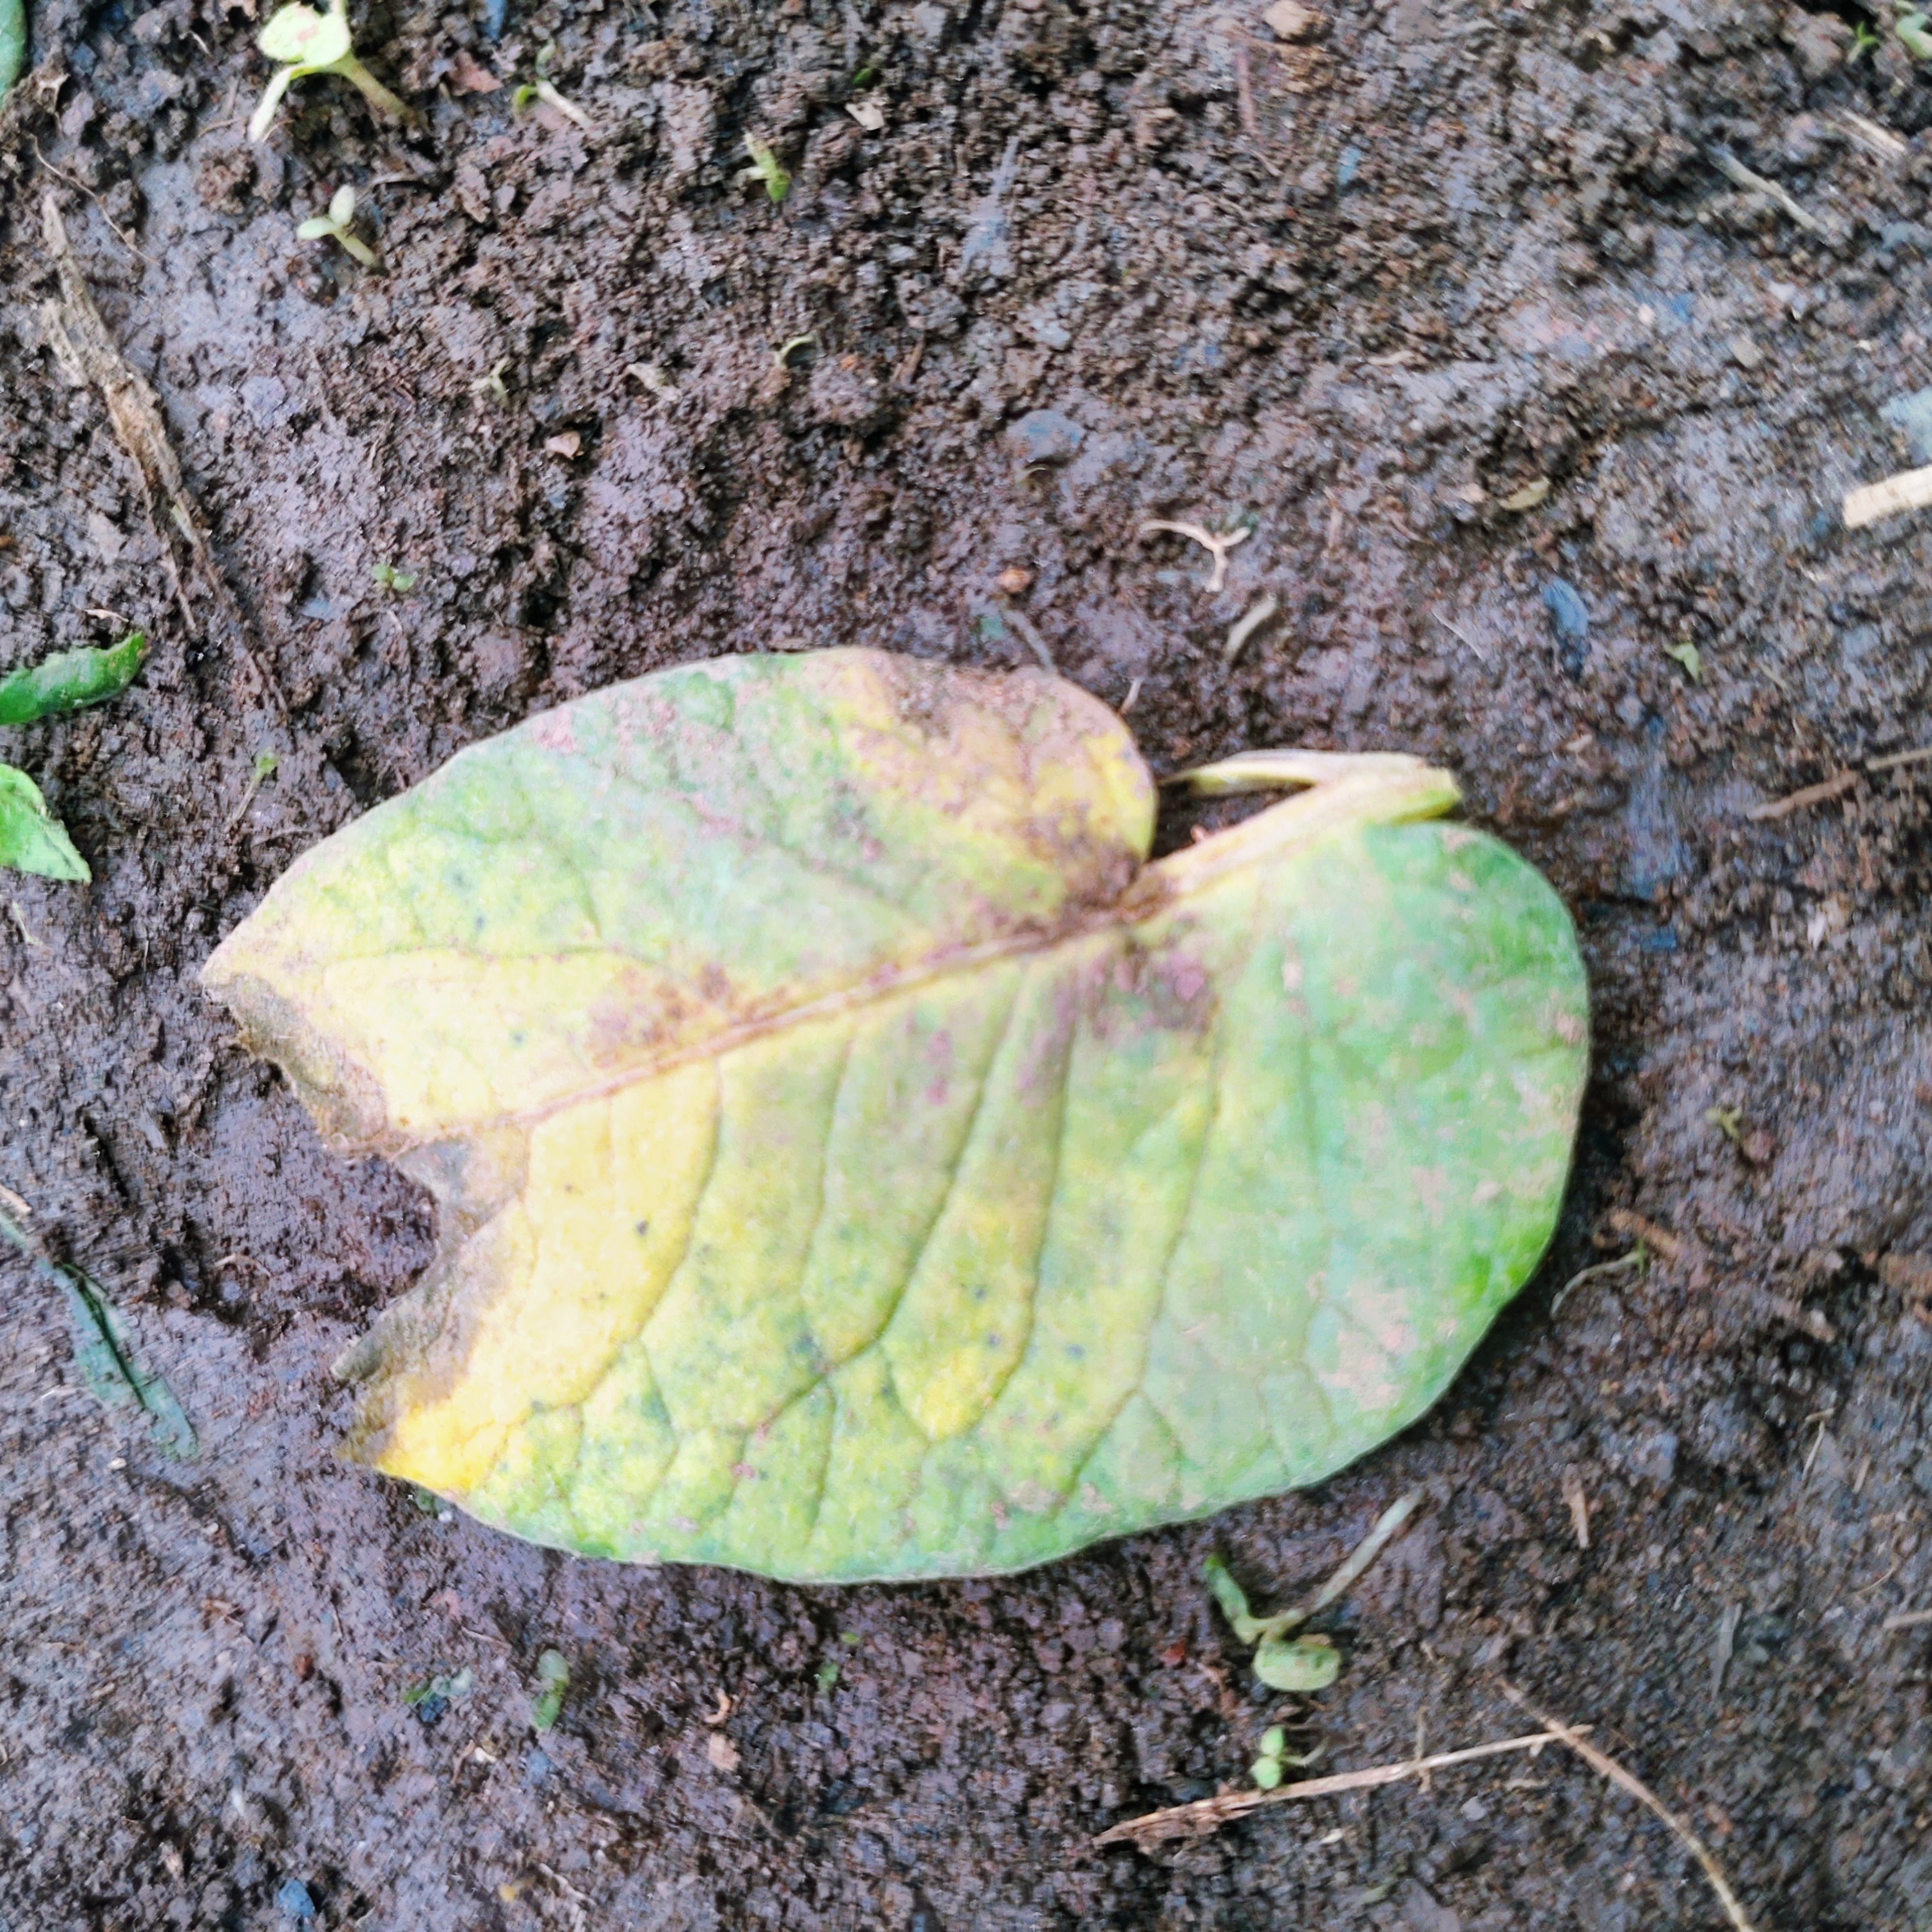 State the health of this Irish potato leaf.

late blight
